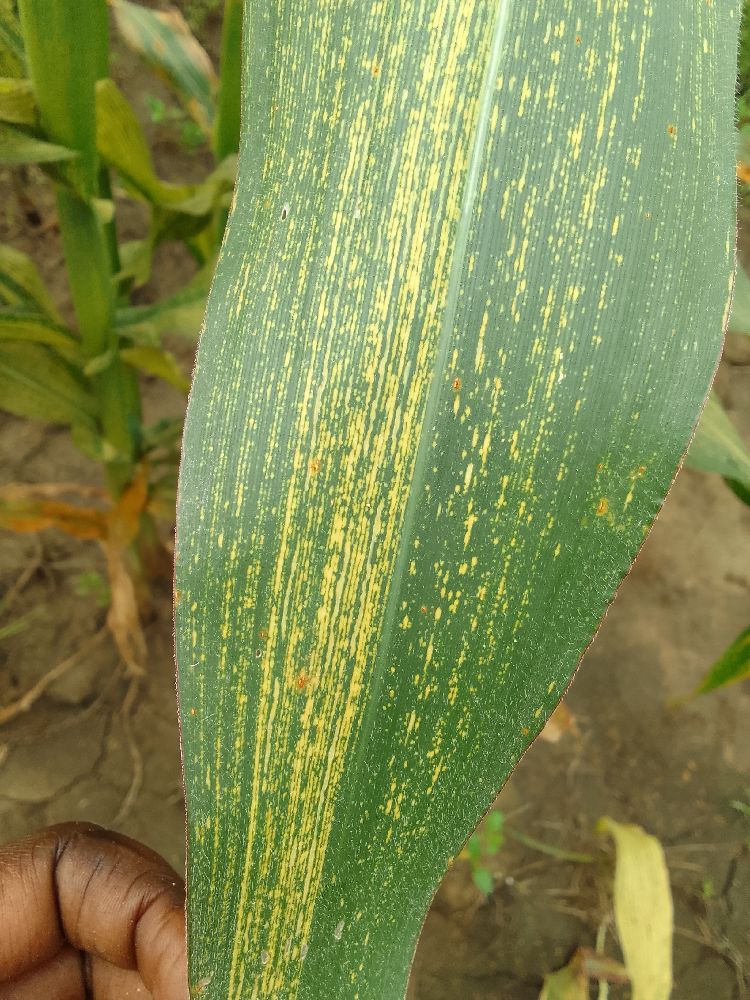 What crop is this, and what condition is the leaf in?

maize, maize streak virus
